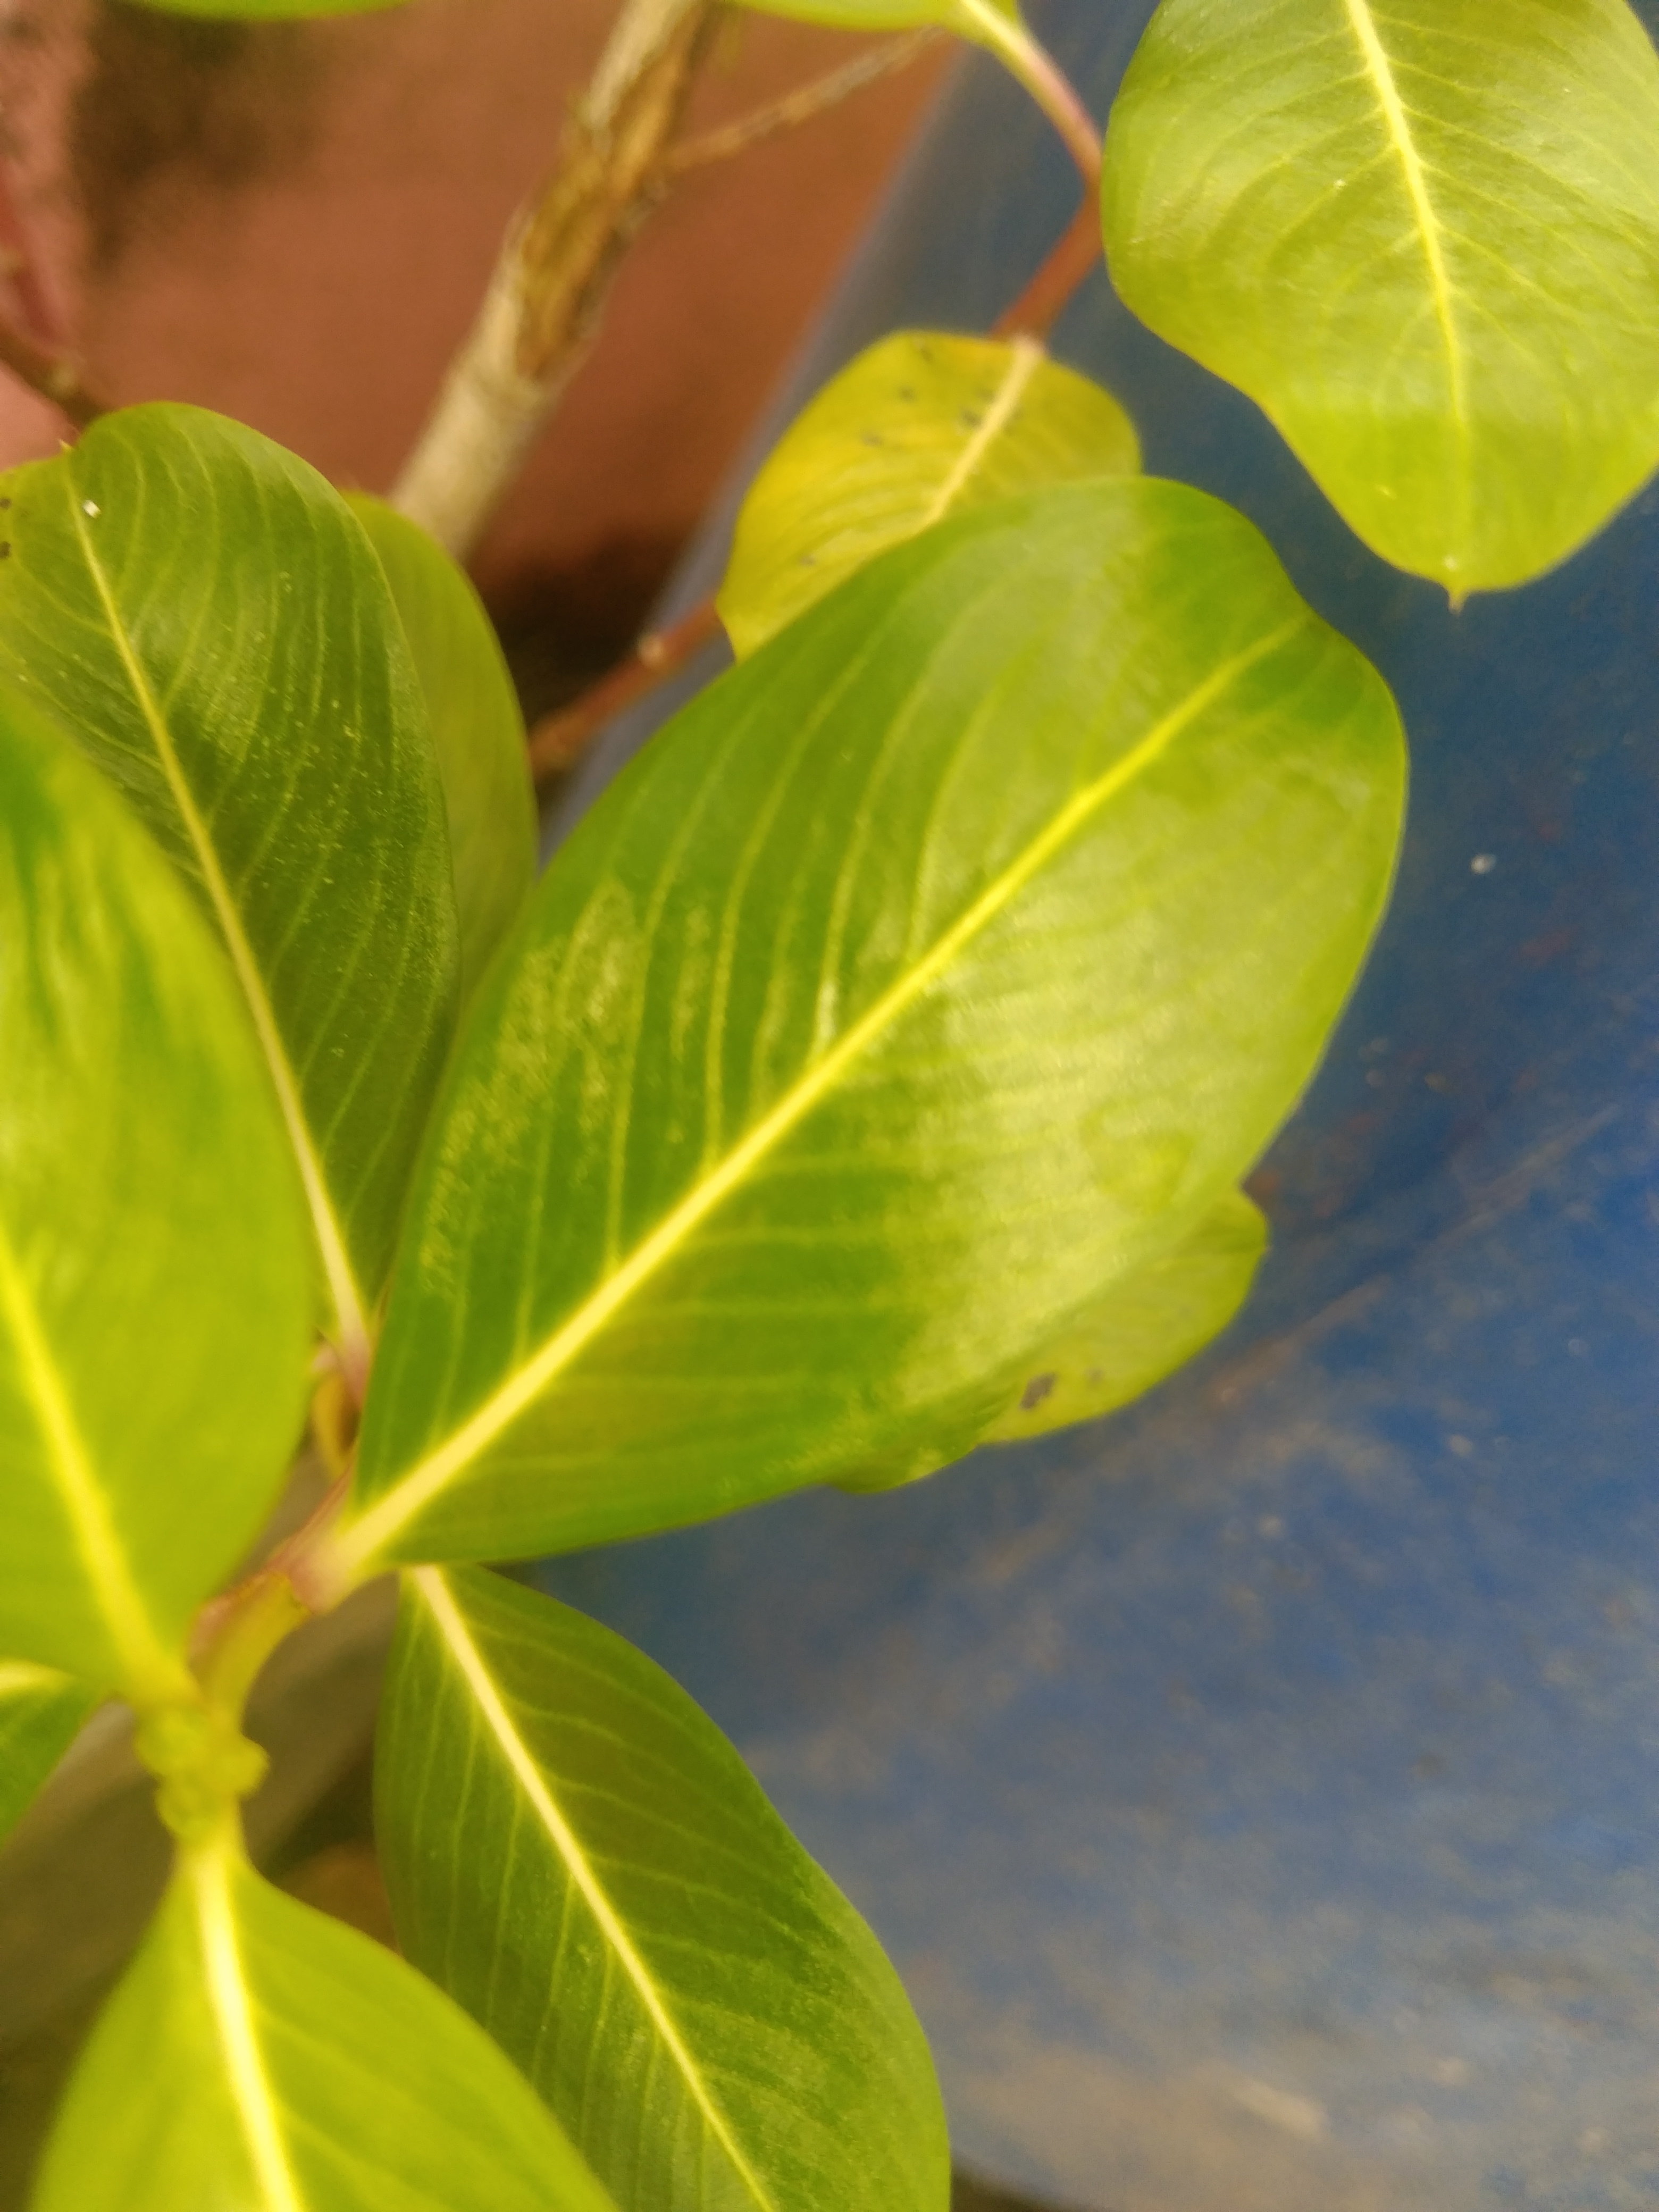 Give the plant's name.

rose periwinkle
